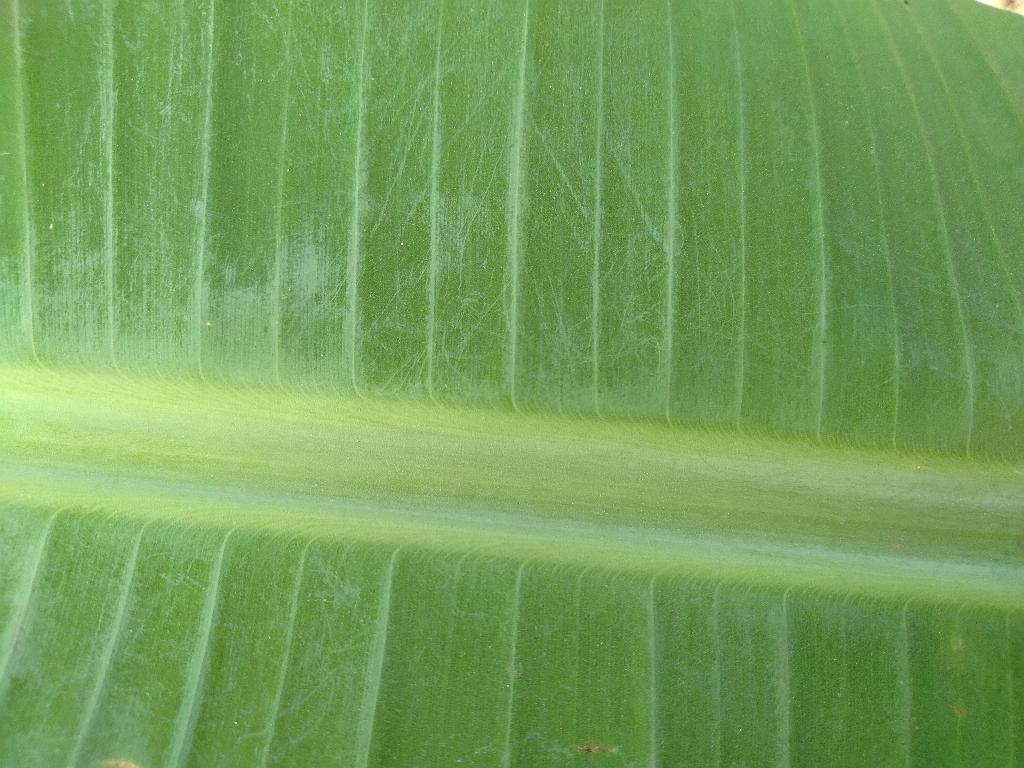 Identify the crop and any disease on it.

banana, healthy
